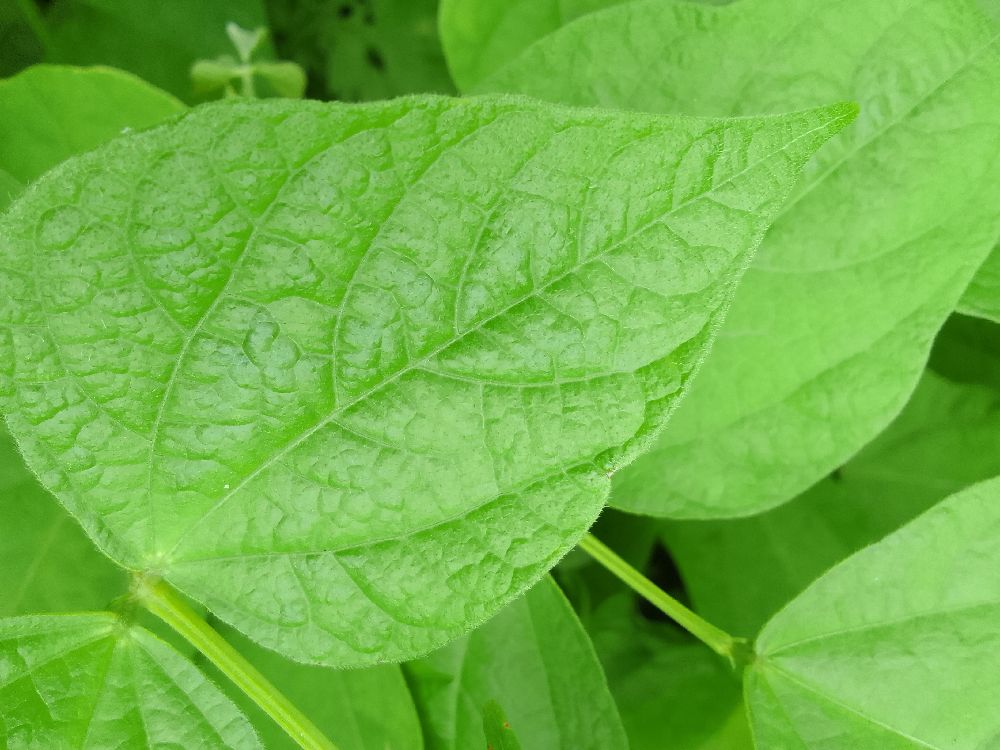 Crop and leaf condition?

common bean, healthy
